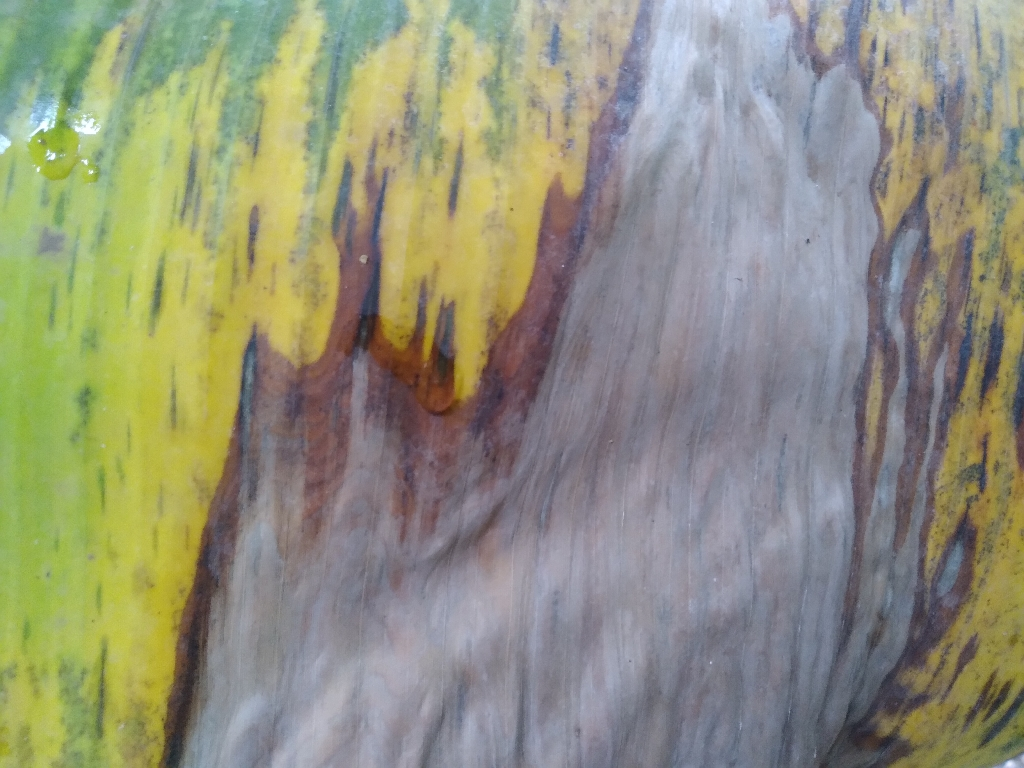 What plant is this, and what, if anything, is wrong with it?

banana, black sigatoka
